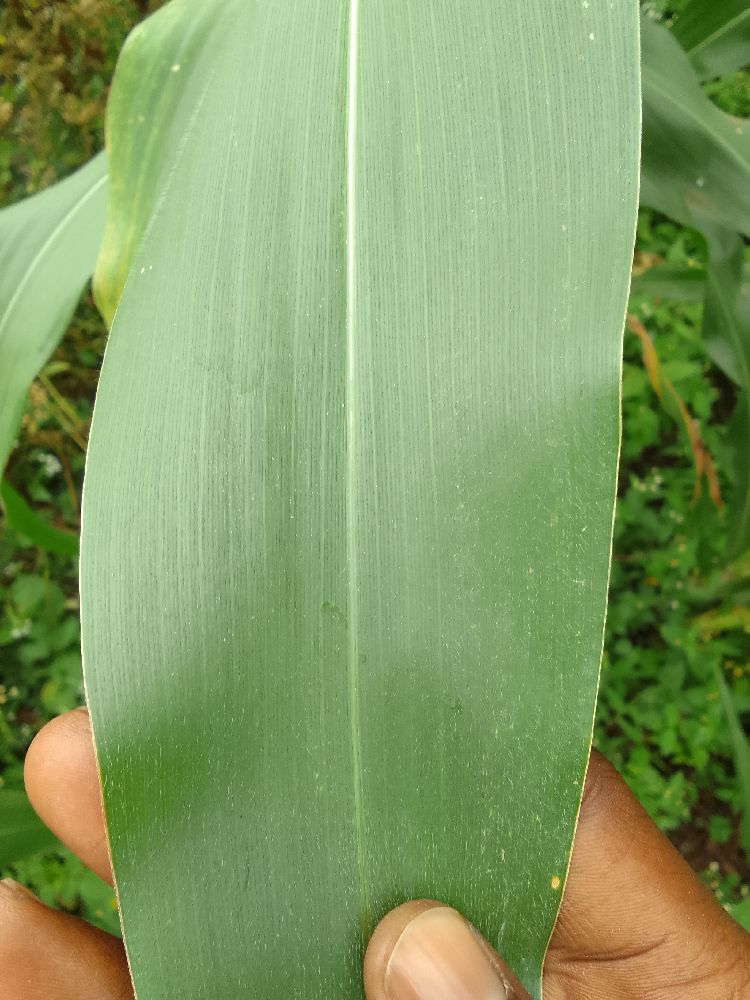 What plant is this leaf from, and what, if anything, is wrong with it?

maize, healthy
